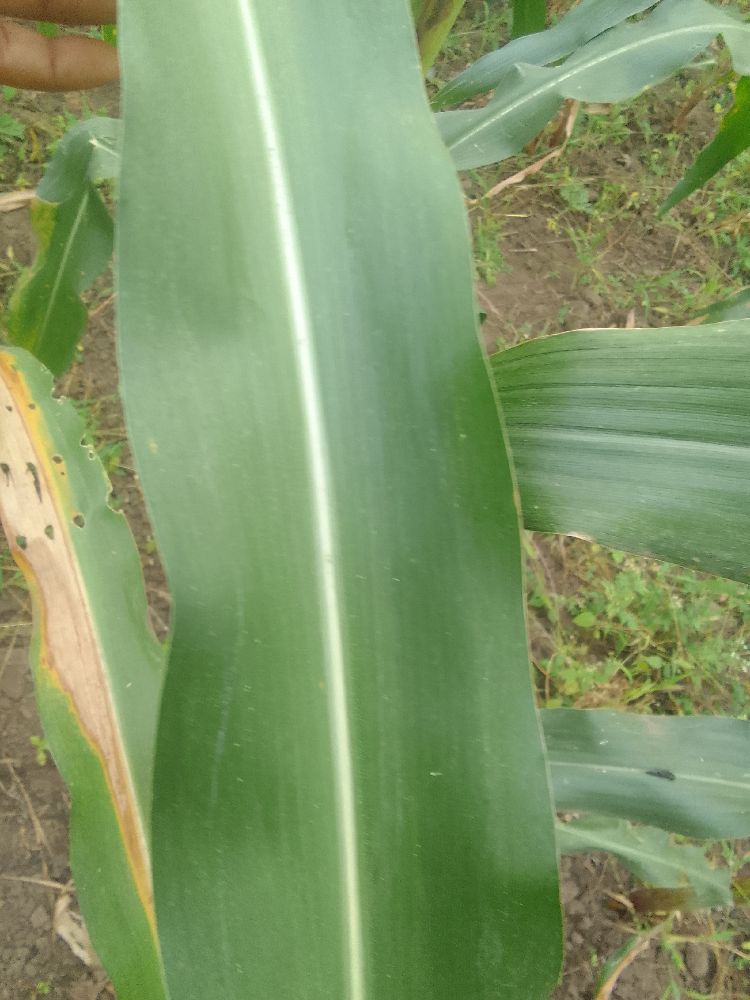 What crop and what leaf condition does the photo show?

maize, healthy
